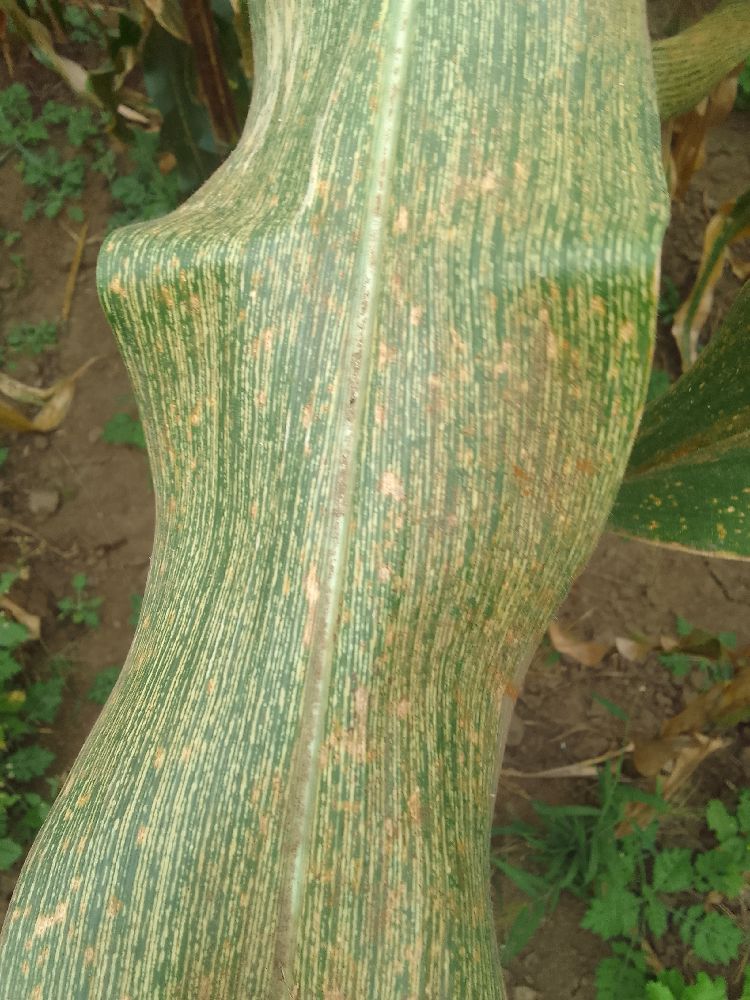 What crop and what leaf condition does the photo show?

maize, maize streak virus
